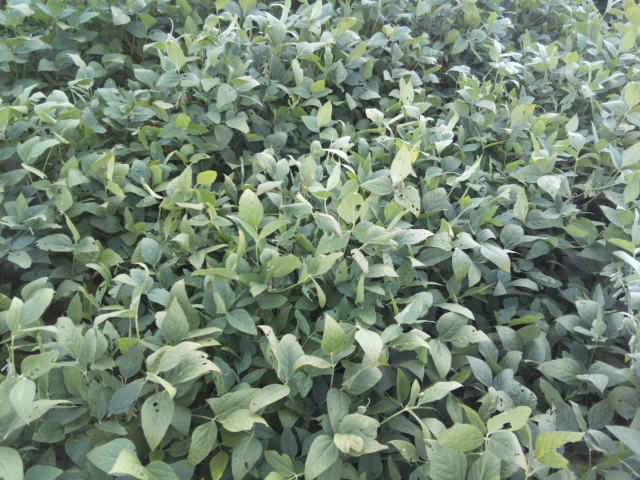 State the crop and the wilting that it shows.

soybean, leaflets folding inward at secondary pulvinus with no turgor loss in leaflets or petioles
